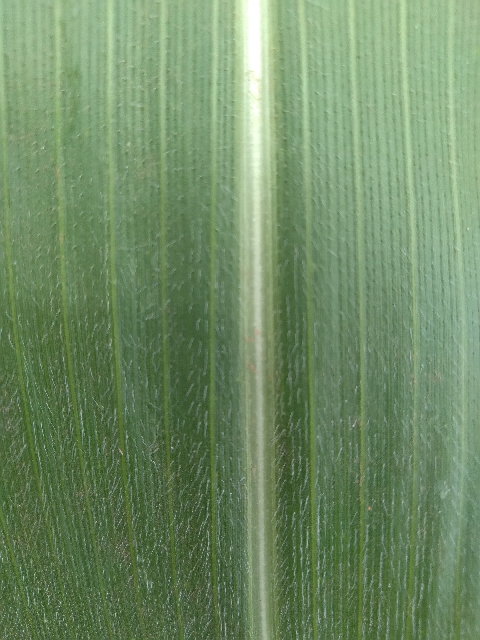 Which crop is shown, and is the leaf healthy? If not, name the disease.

maize, healthy
